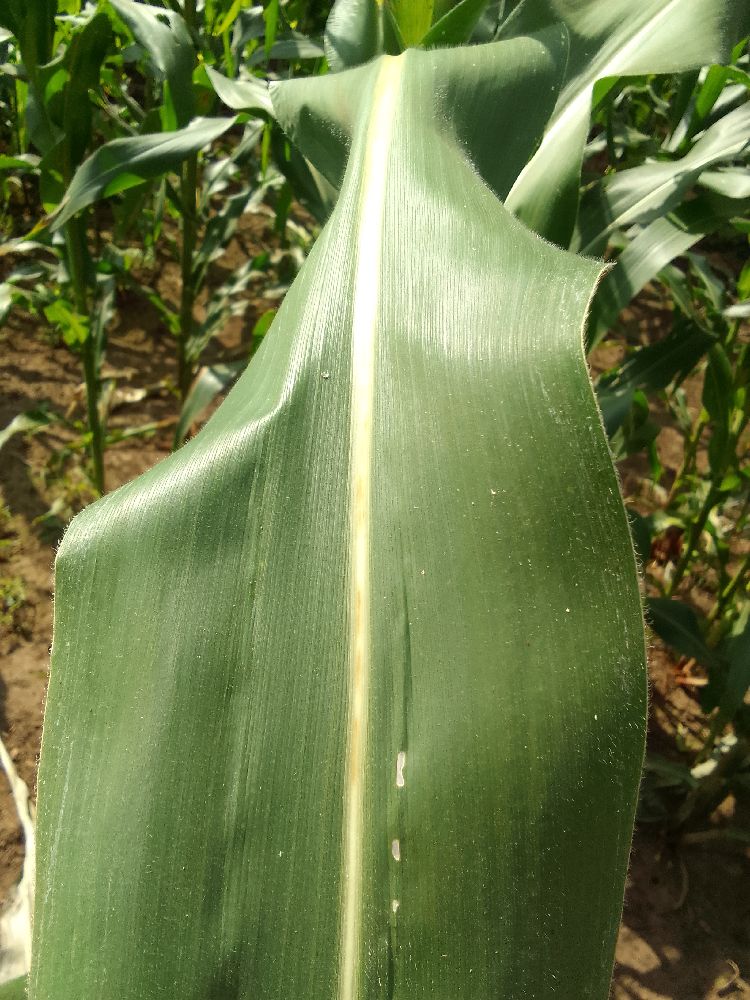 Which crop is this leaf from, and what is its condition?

maize, healthy
